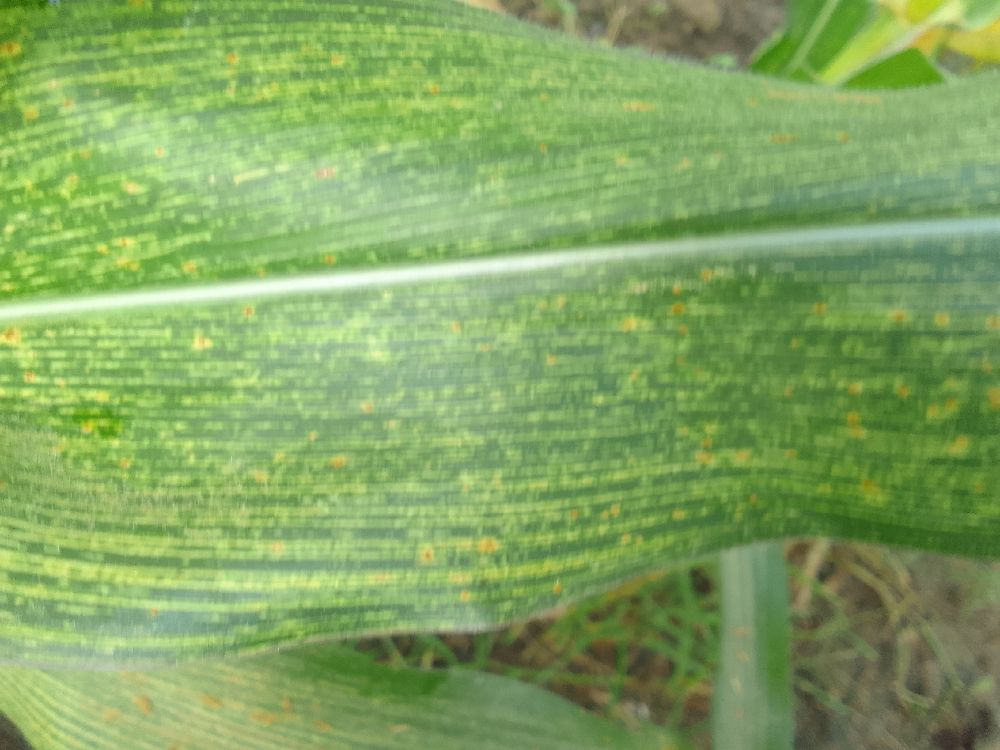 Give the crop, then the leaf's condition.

maize, maize streak virus
